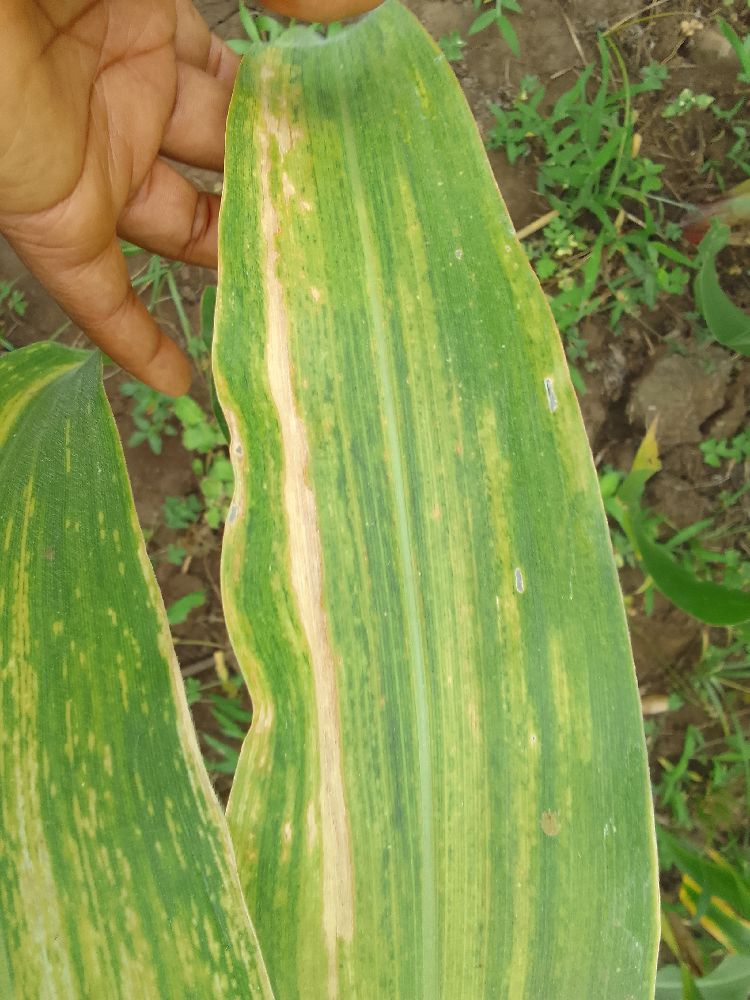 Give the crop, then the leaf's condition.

maize, maize lethal necrosis
